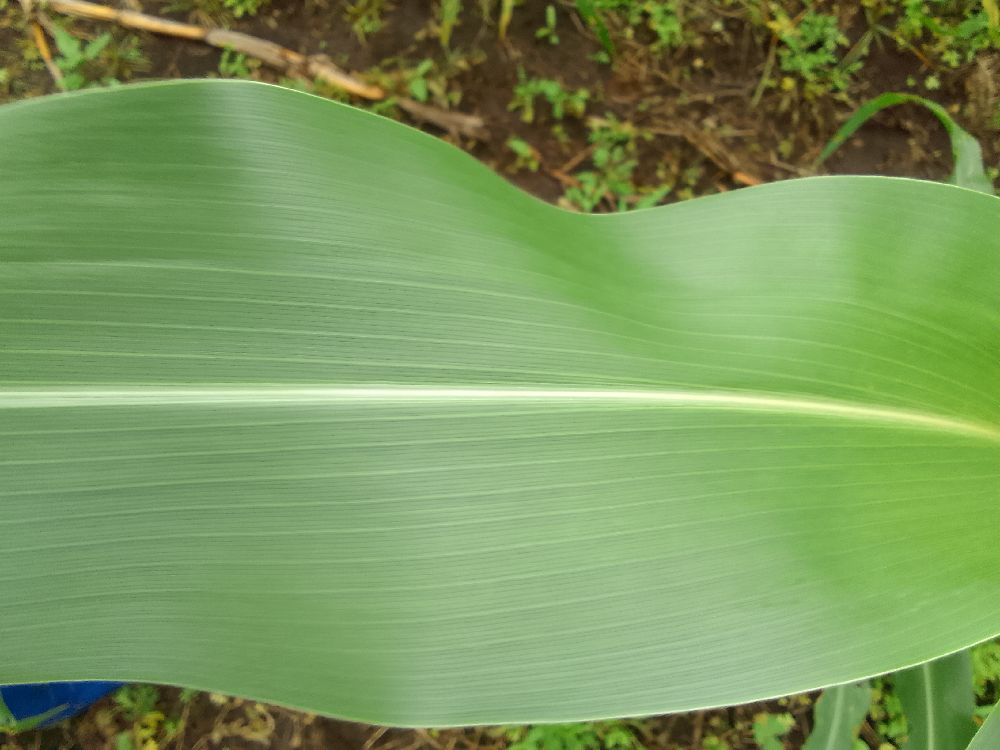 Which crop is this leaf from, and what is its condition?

maize, healthy
